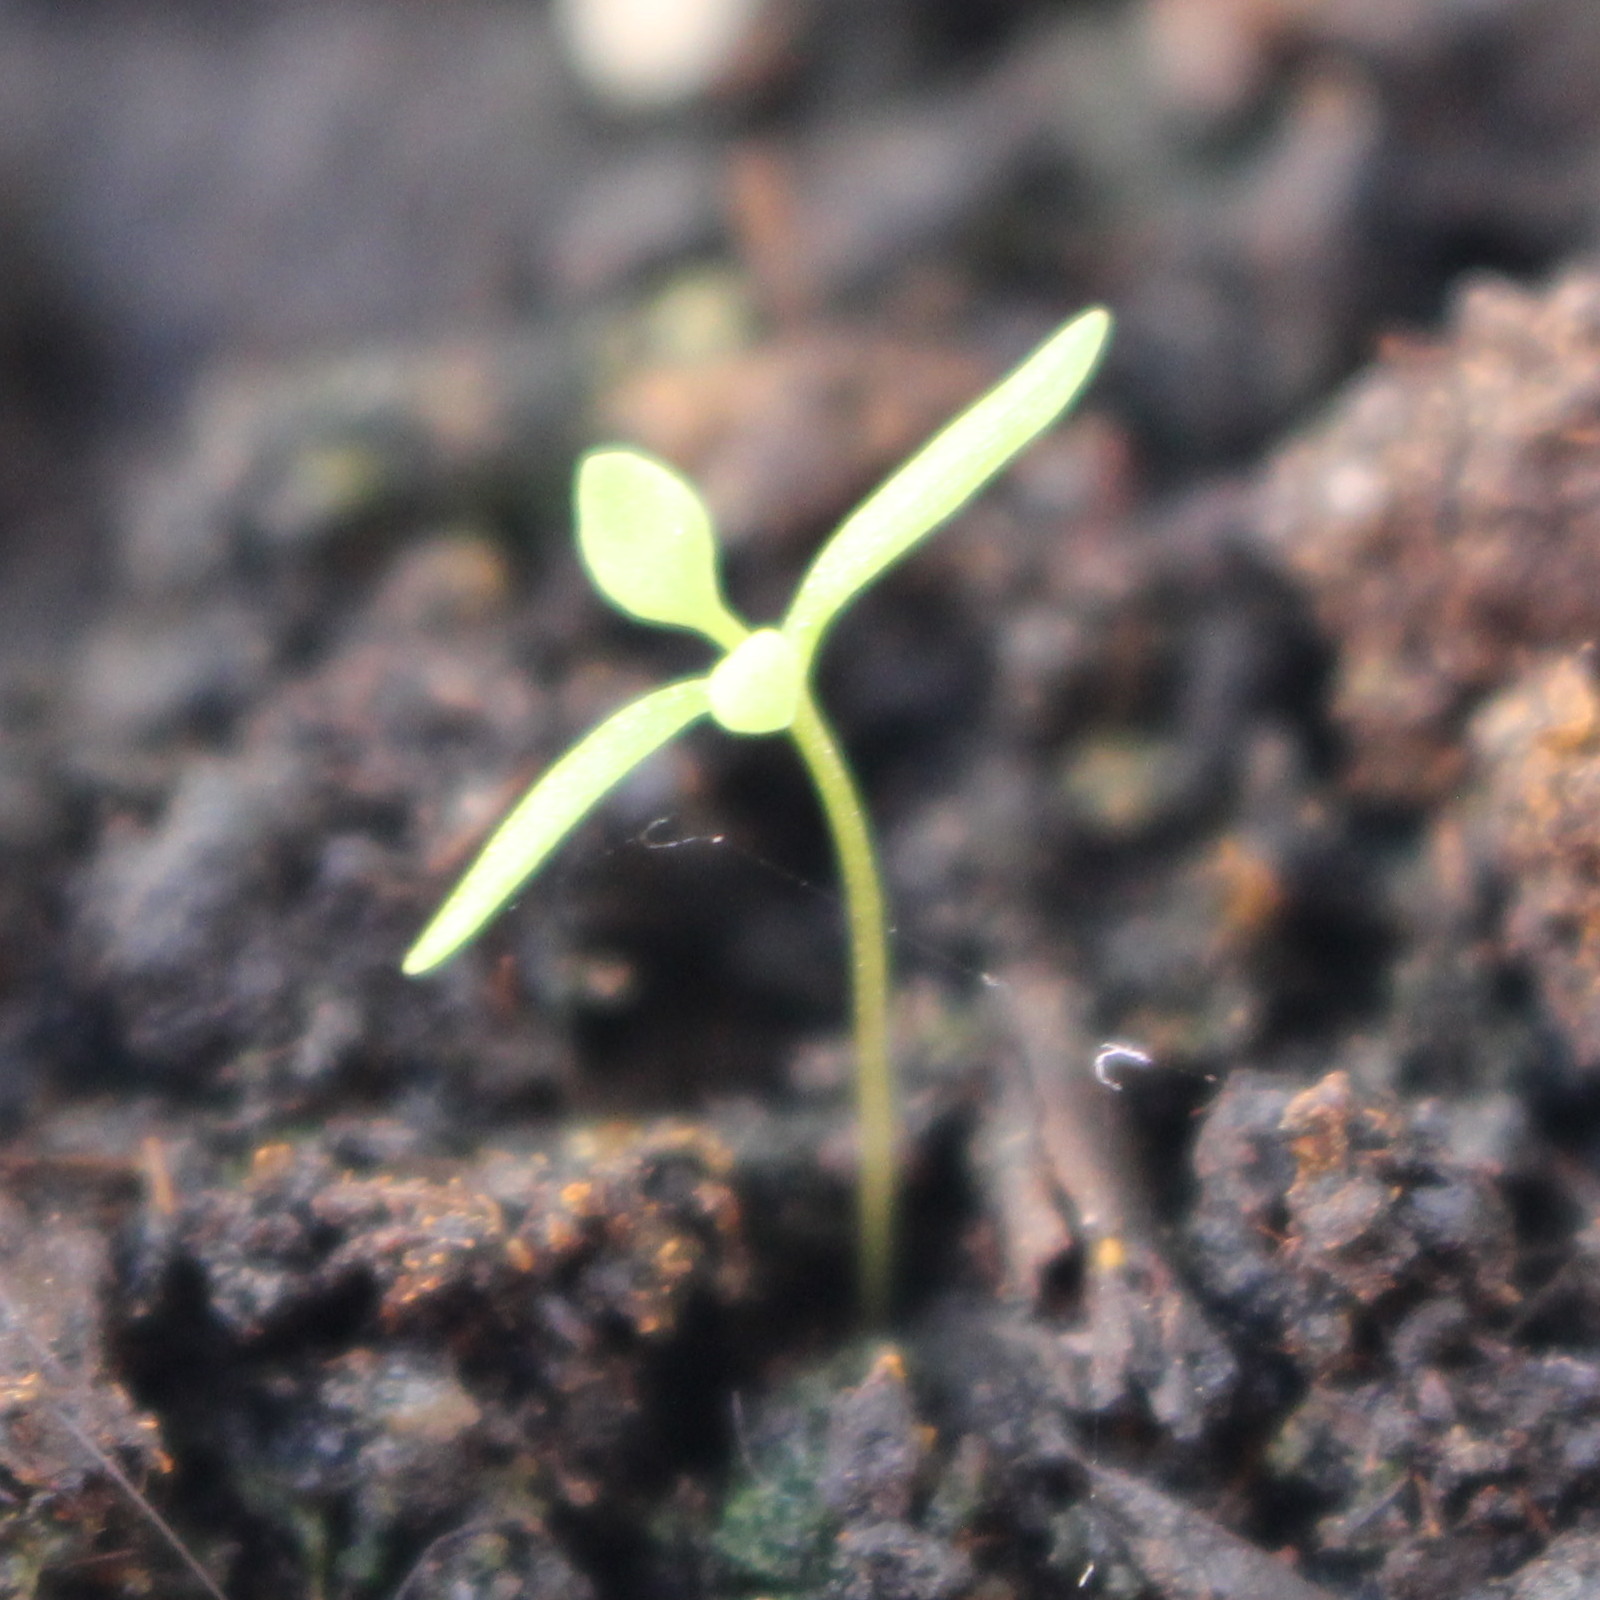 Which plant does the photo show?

Papaver rhoeas
